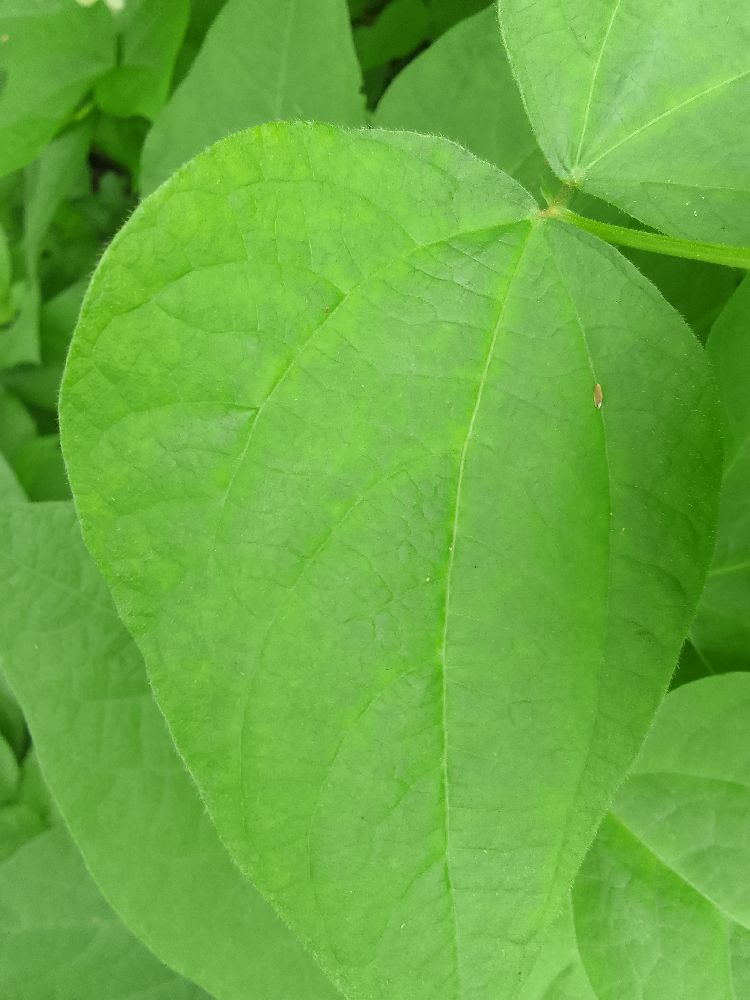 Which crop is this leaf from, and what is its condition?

common bean, healthy
